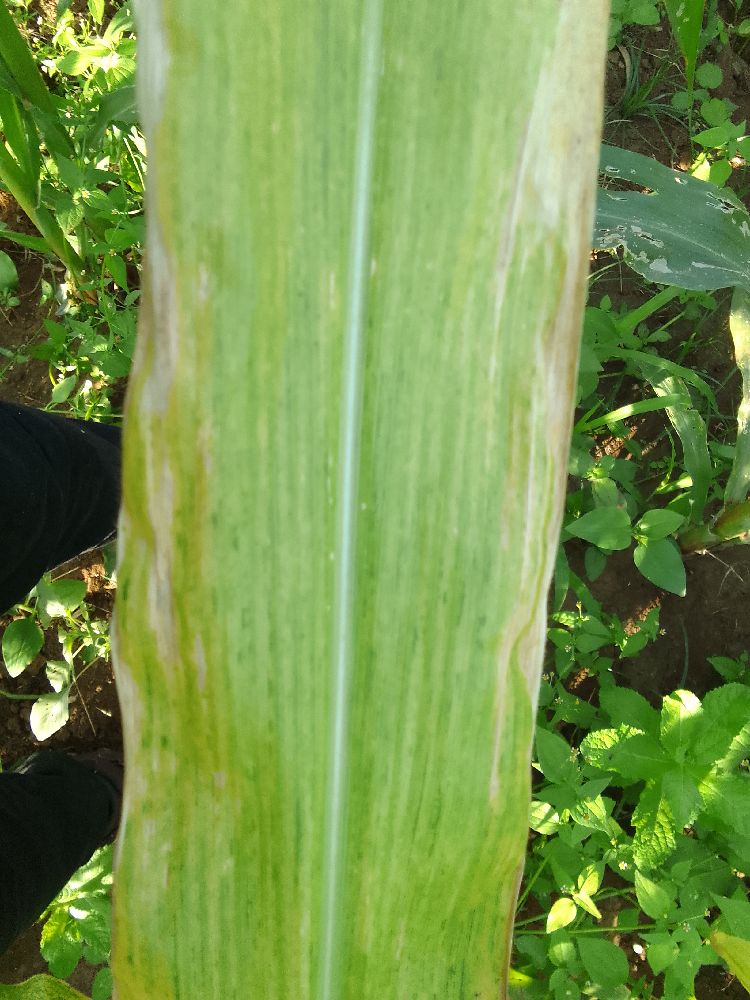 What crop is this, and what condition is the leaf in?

maize, maize lethal necrosis
